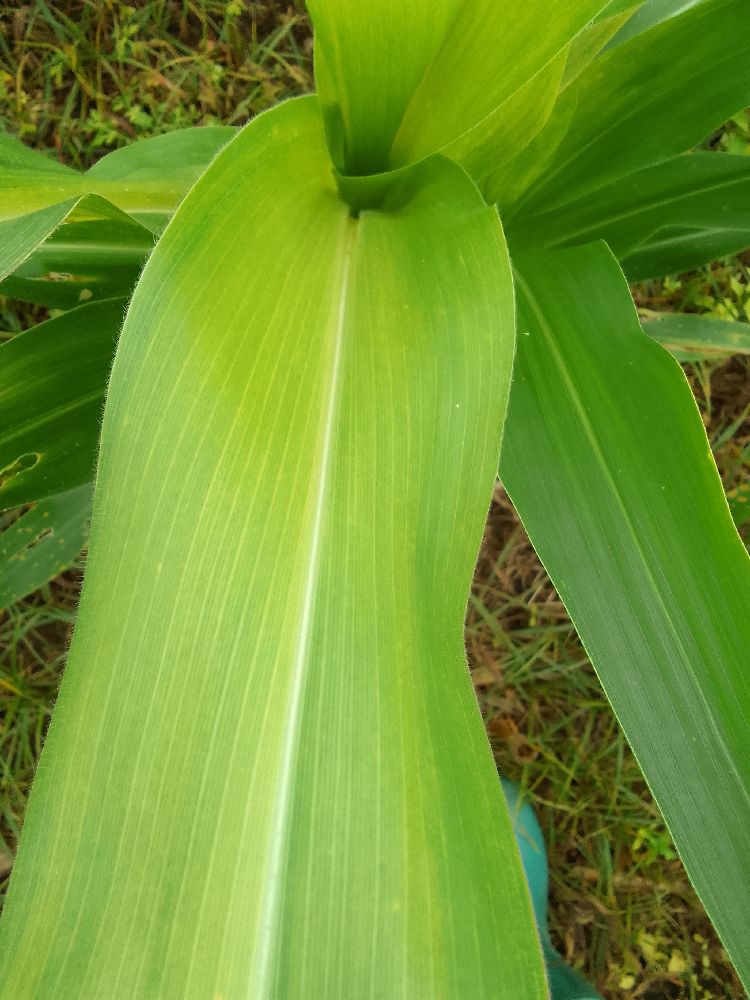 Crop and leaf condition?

maize, maize lethal necrosis
